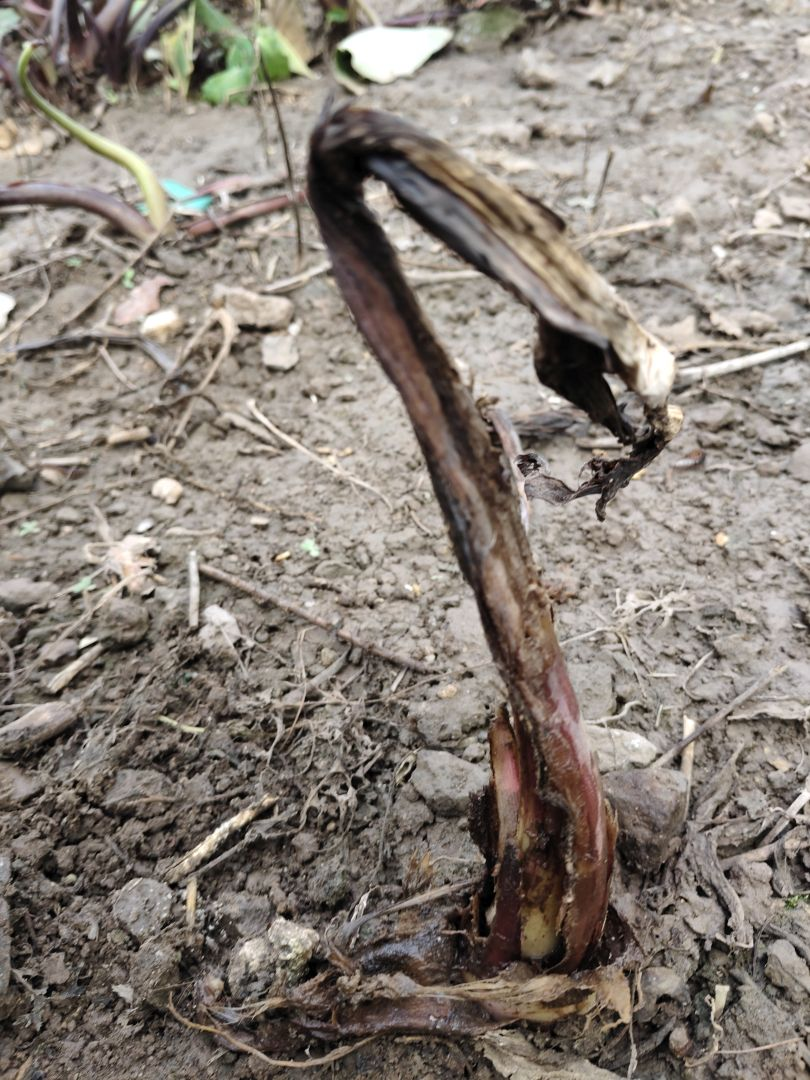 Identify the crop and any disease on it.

taro, root rot
